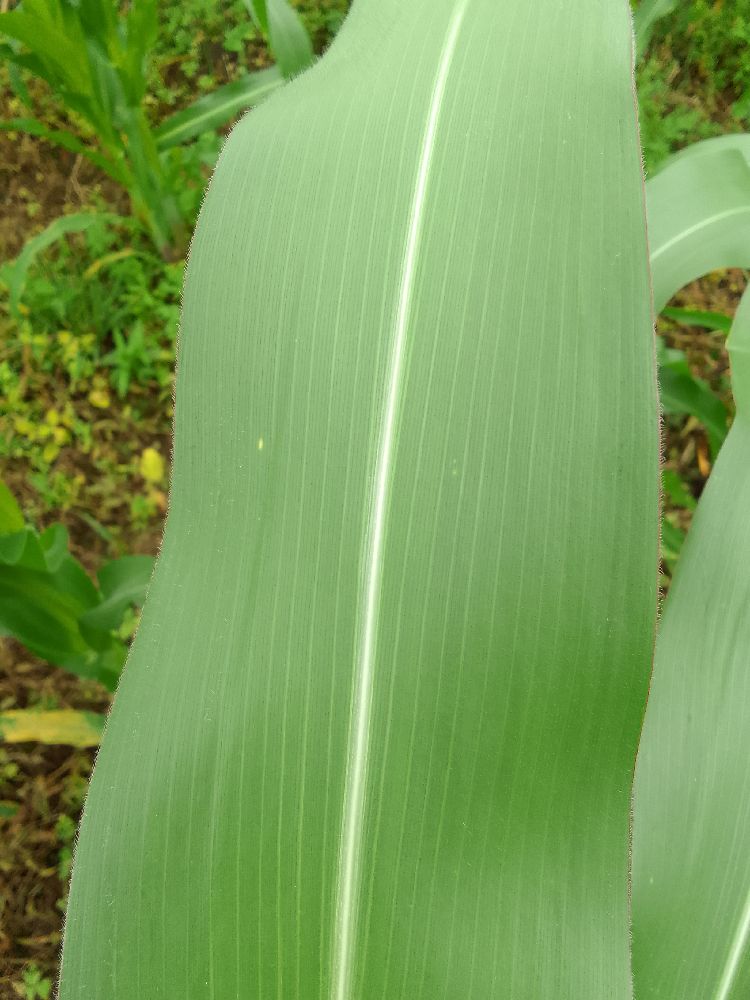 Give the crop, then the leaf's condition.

maize, healthy
